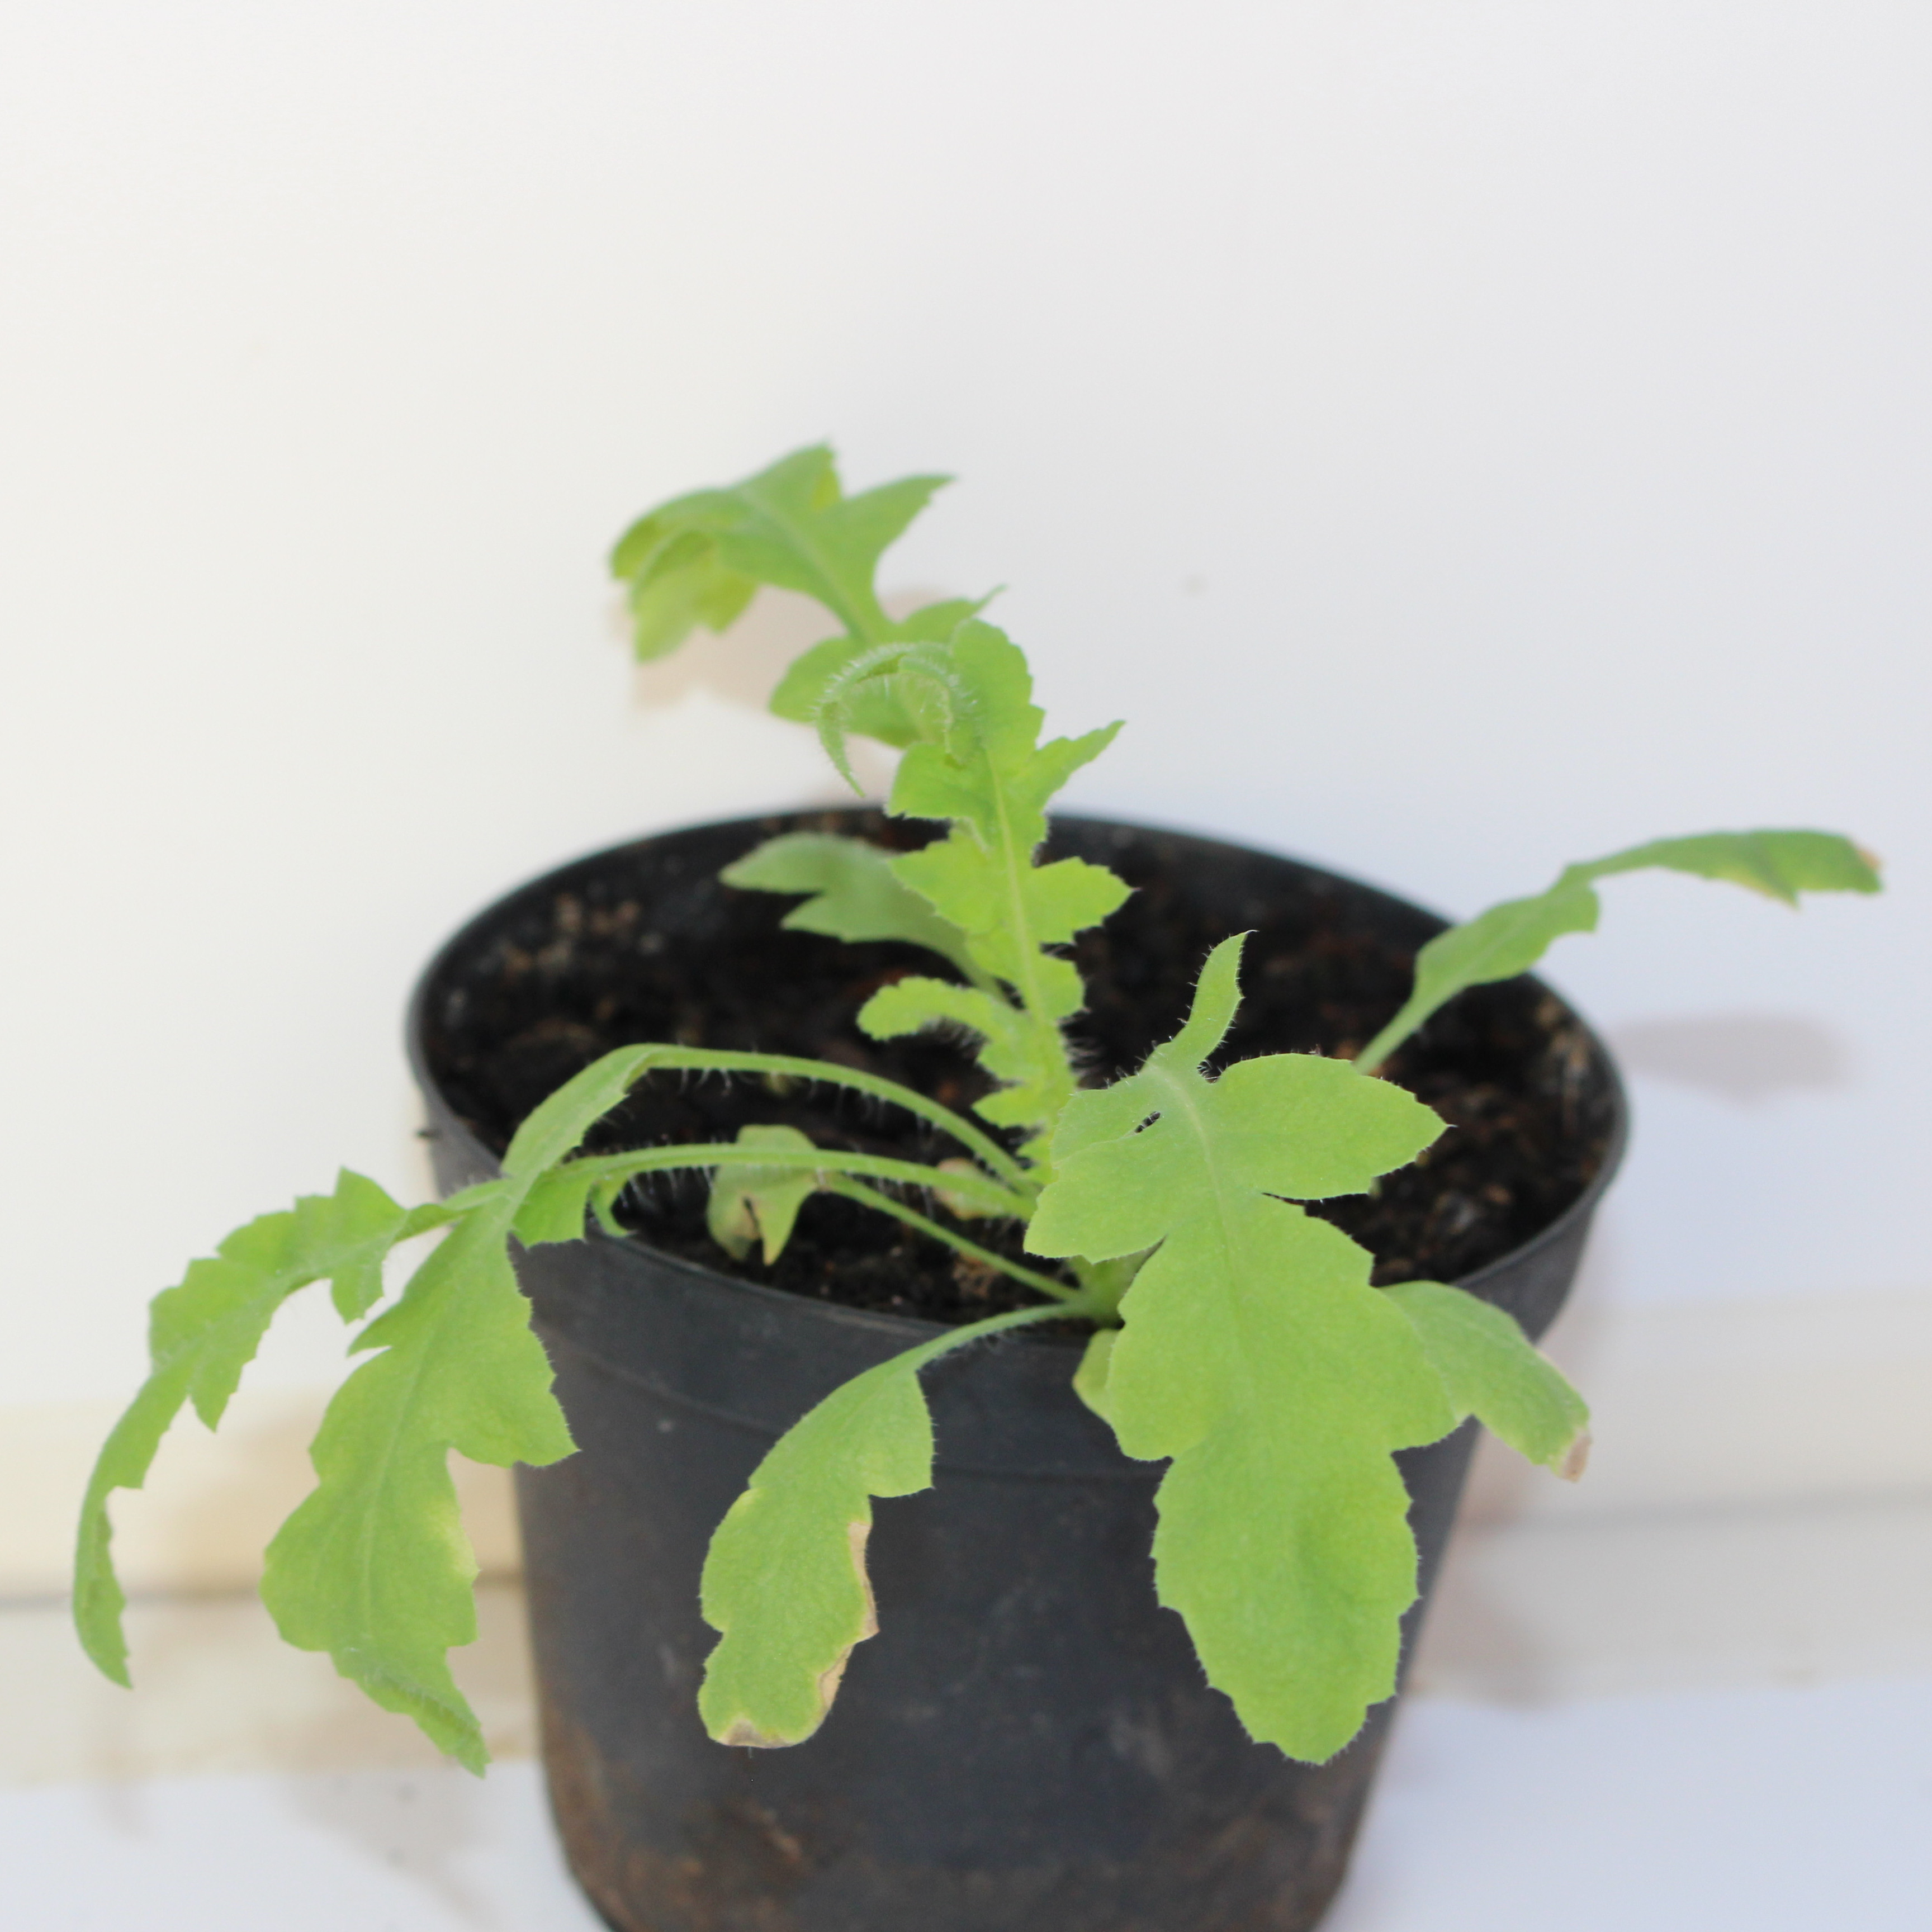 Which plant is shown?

Papaver rhoeas
